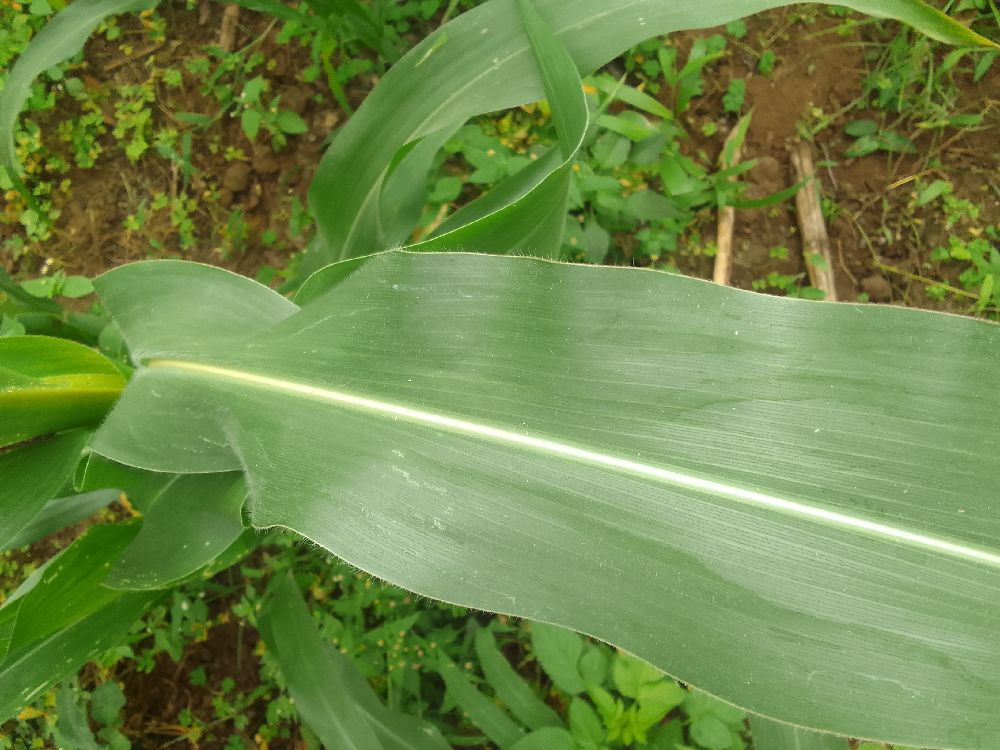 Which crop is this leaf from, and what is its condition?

maize, healthy
